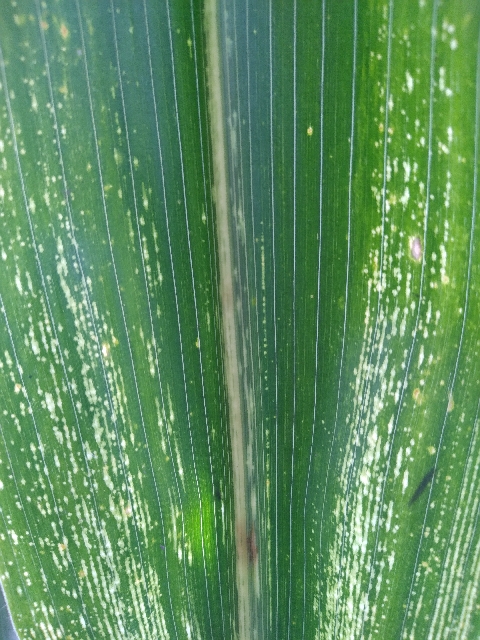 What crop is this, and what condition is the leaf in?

maize, maize streak virus
